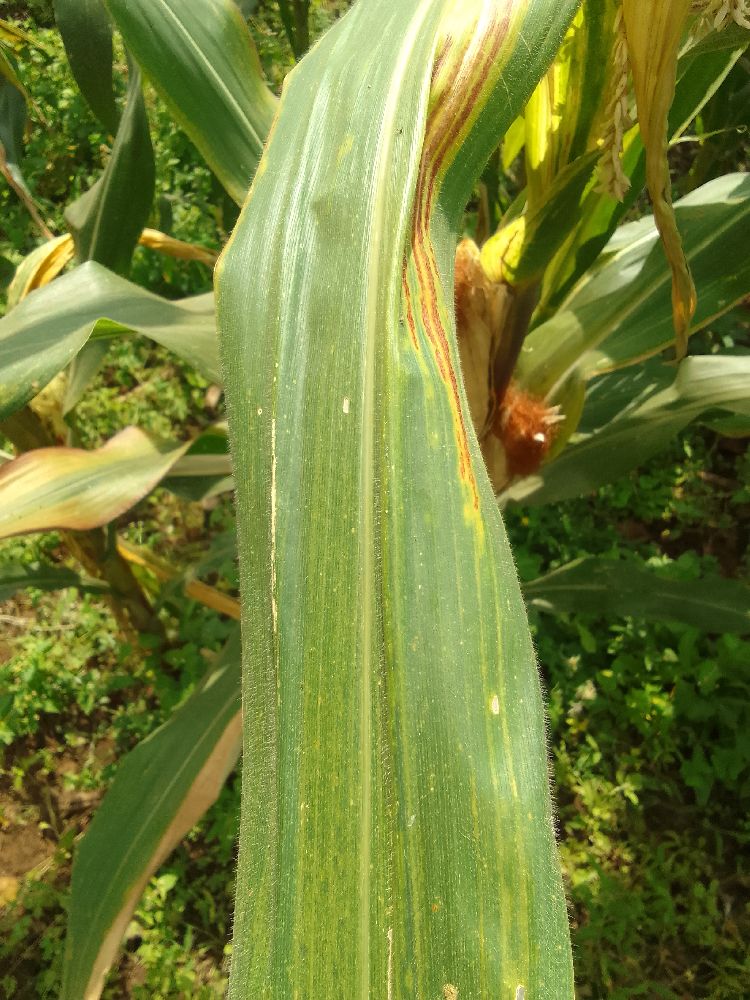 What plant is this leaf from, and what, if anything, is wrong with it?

maize, maize lethal necrosis
